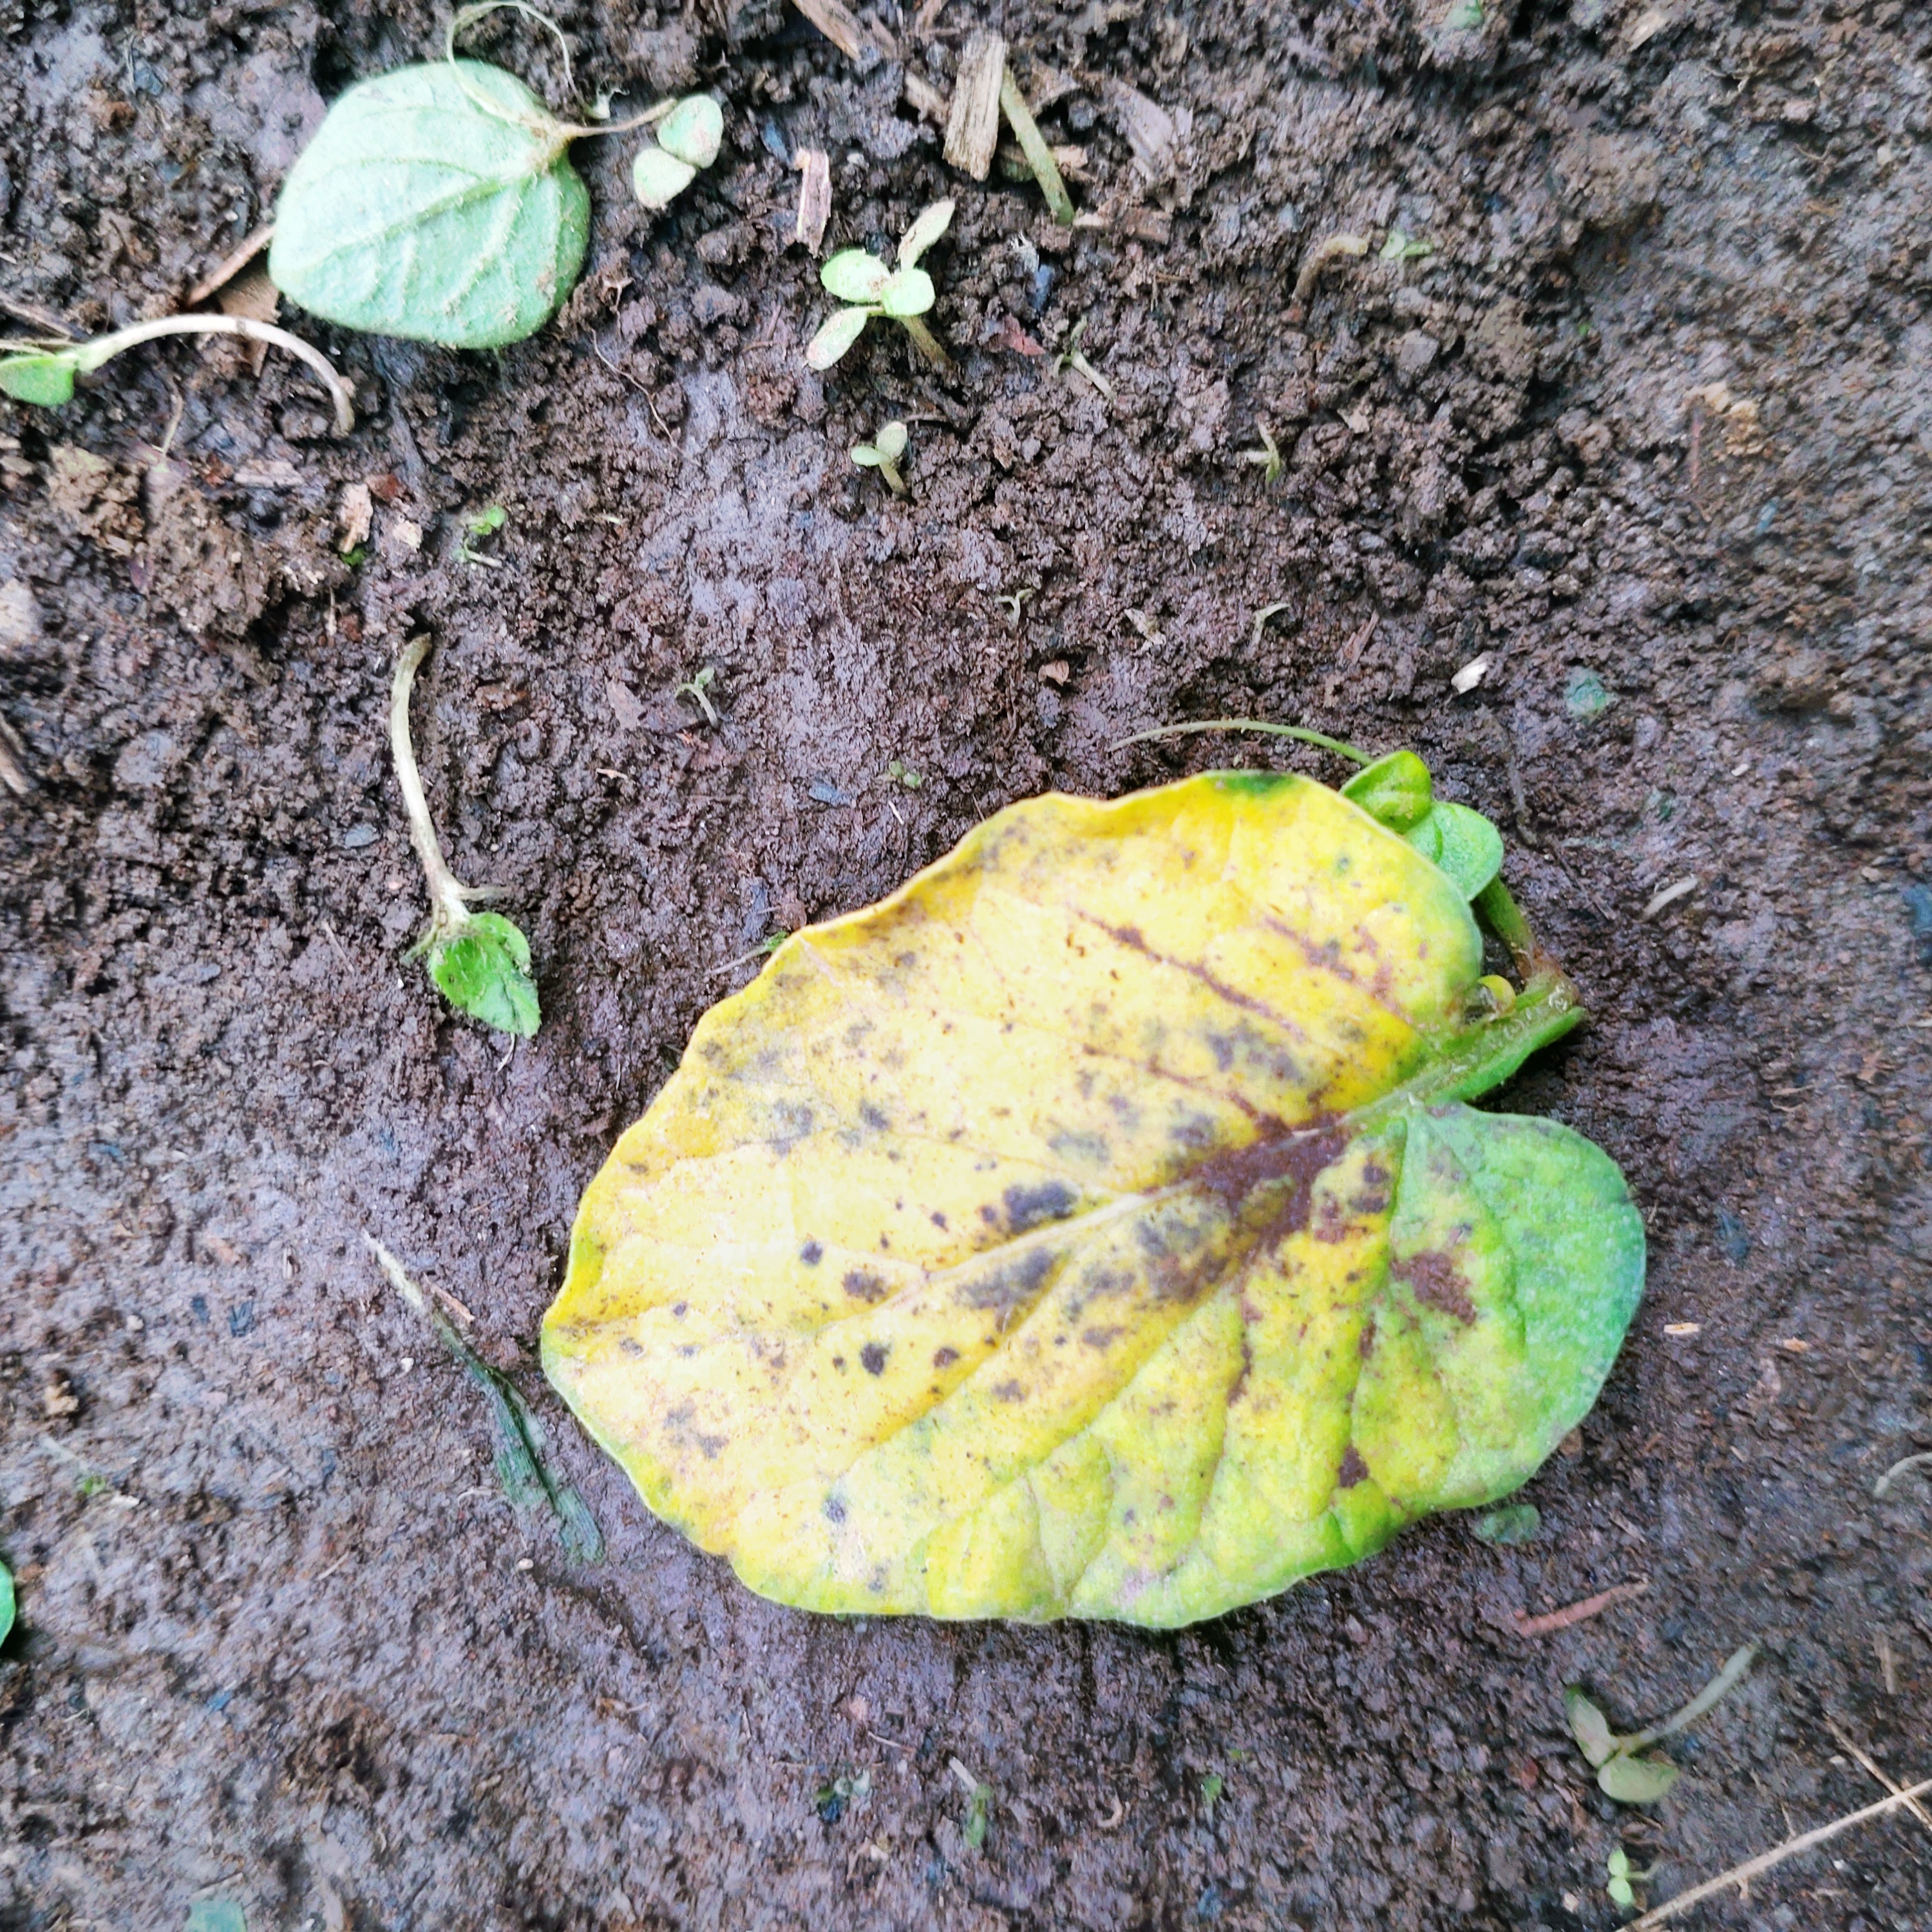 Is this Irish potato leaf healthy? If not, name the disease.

late blight
